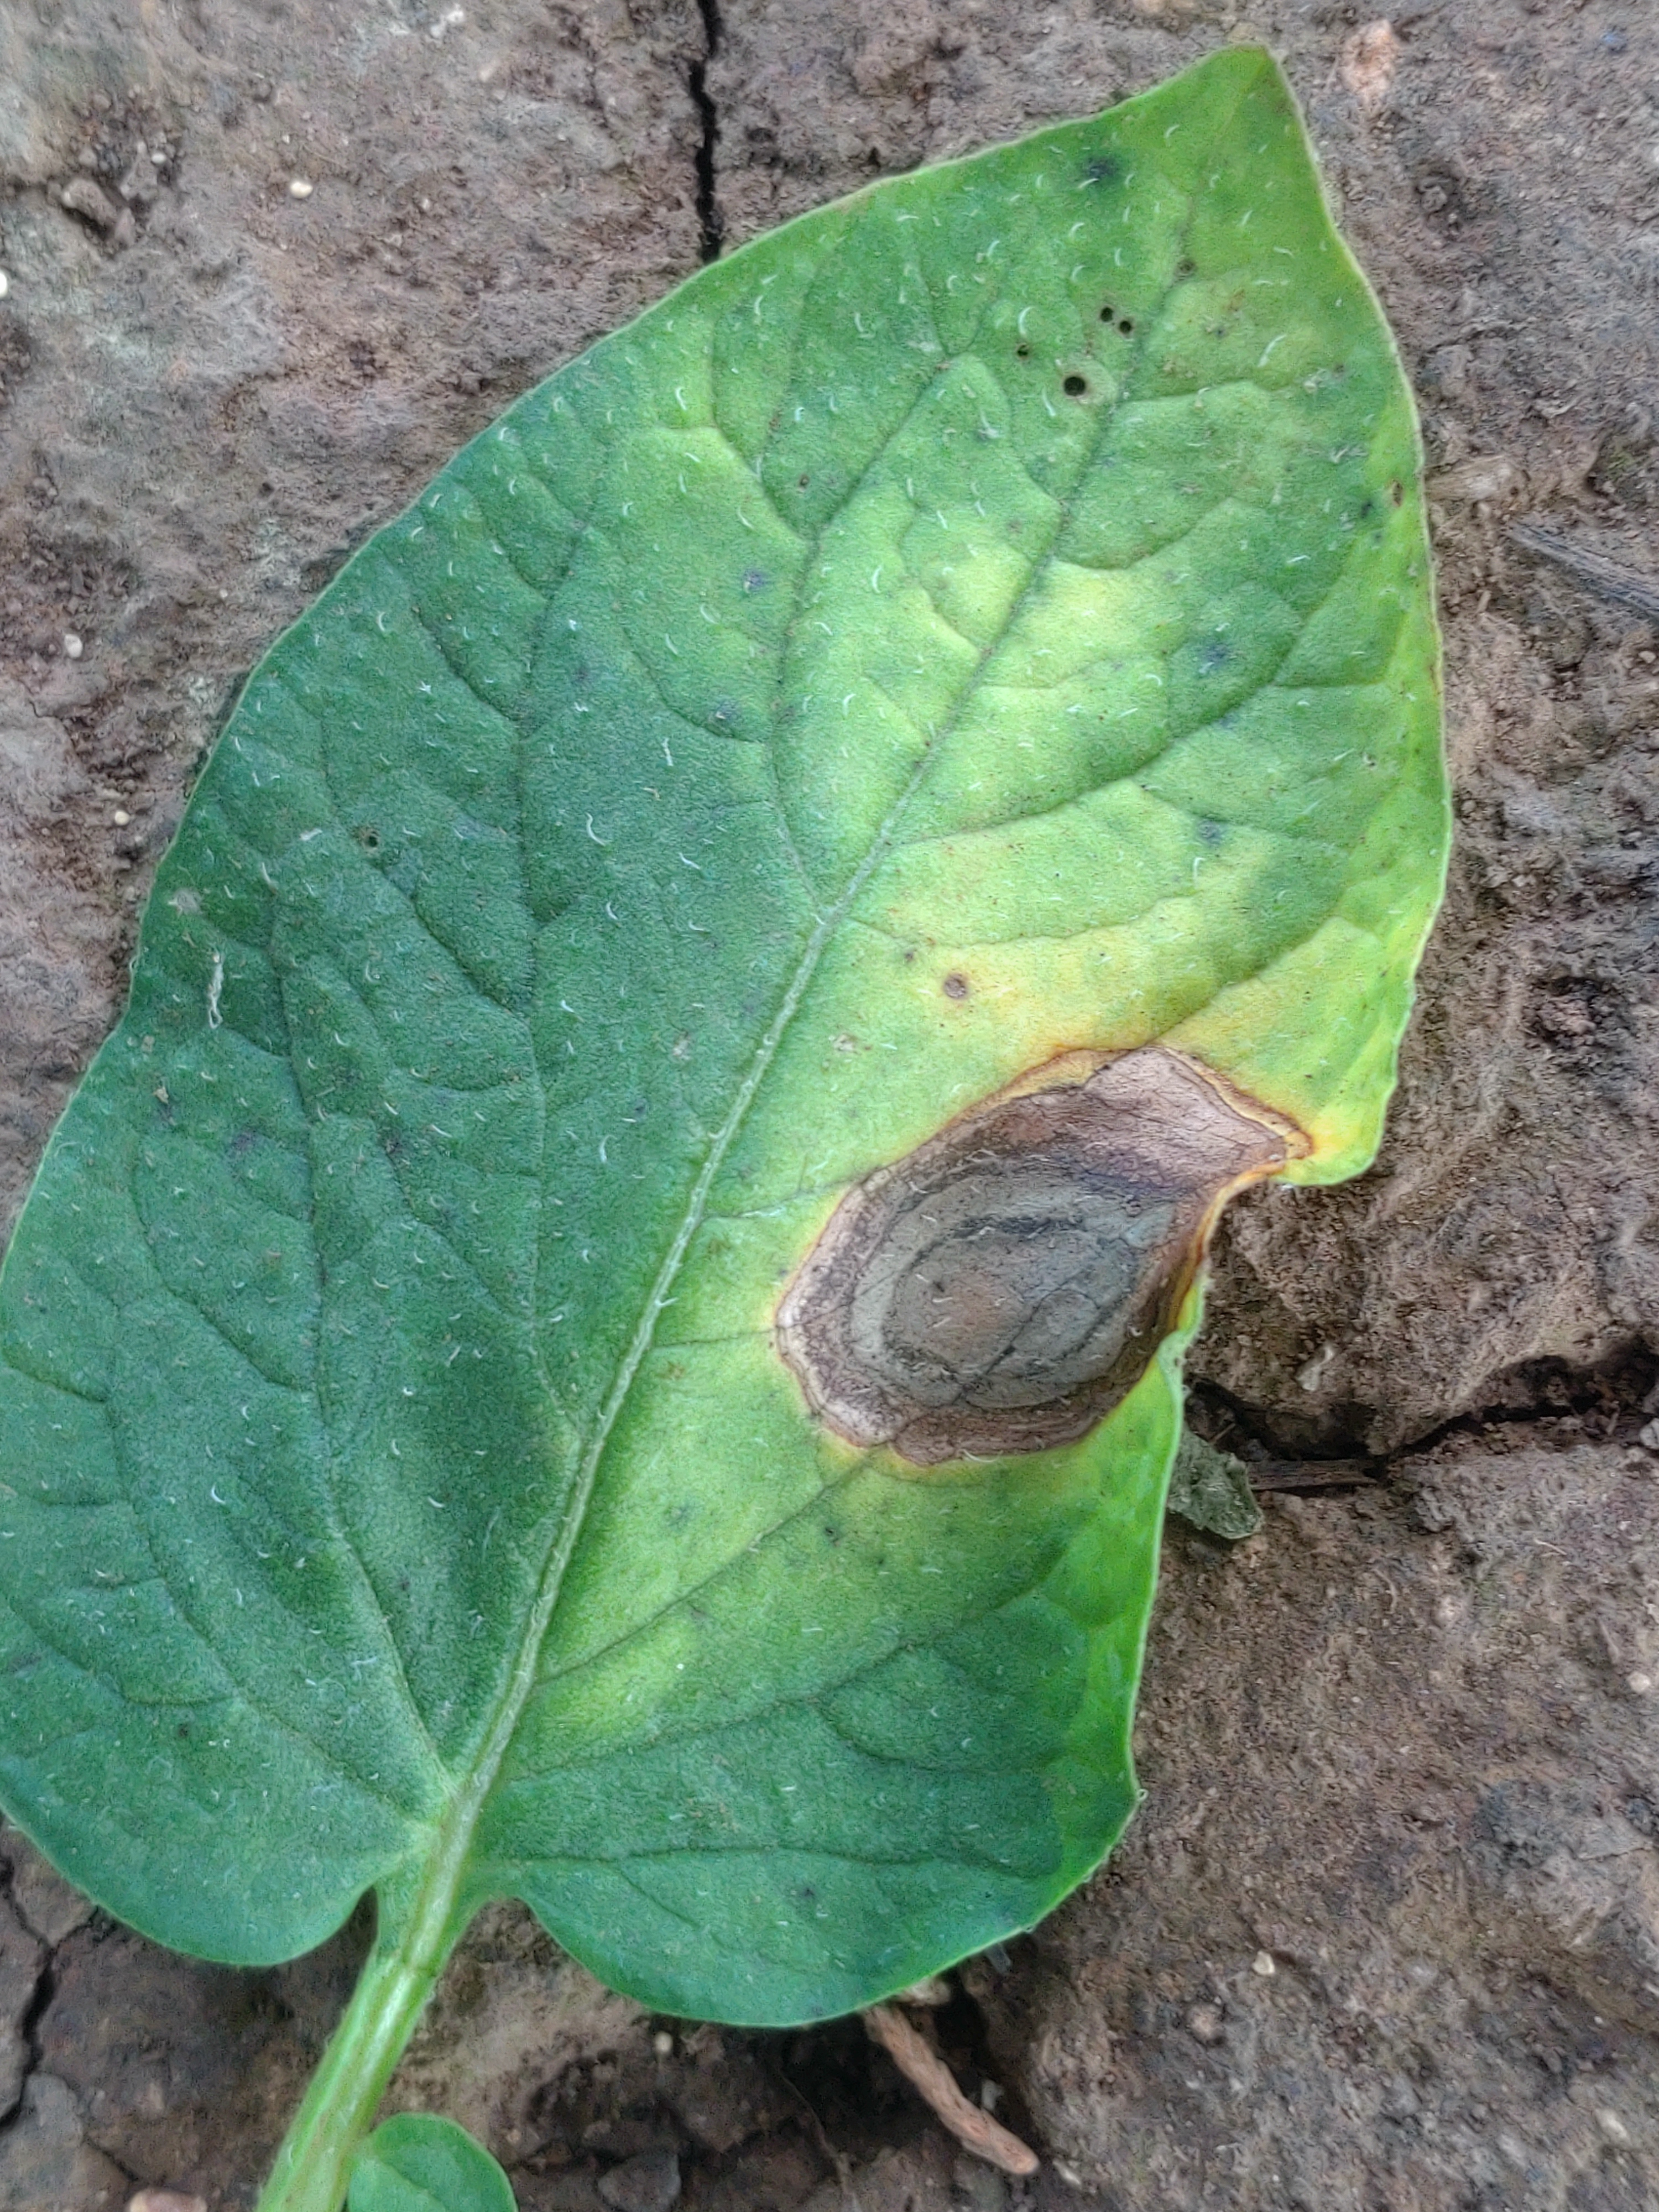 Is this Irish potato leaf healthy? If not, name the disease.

early blight
